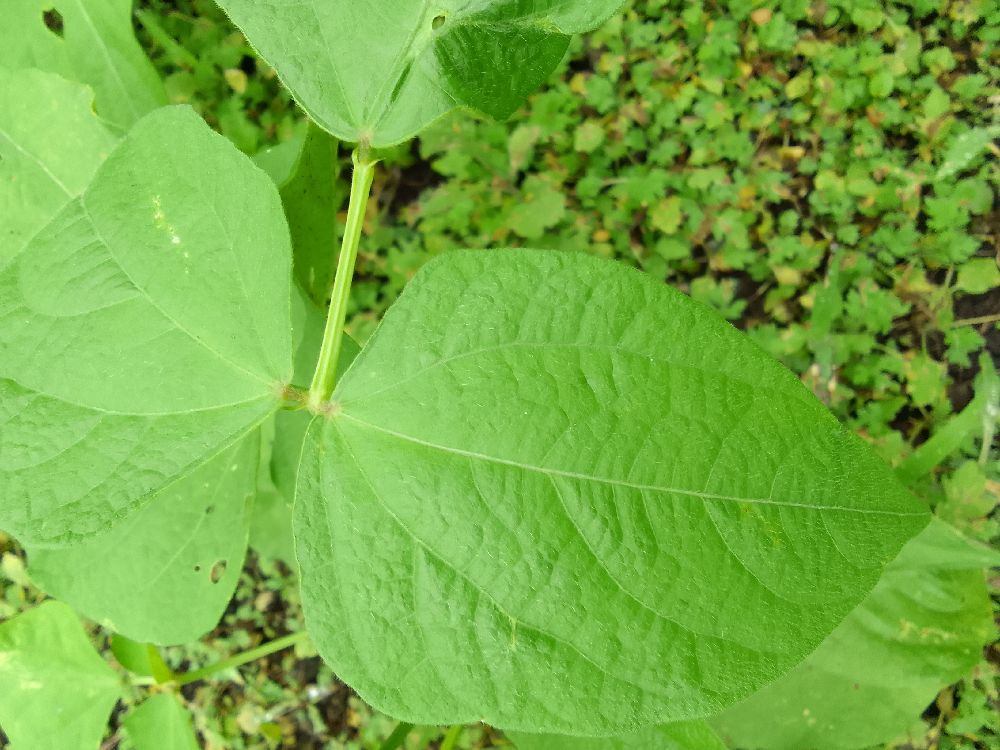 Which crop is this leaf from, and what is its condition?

common bean, healthy
